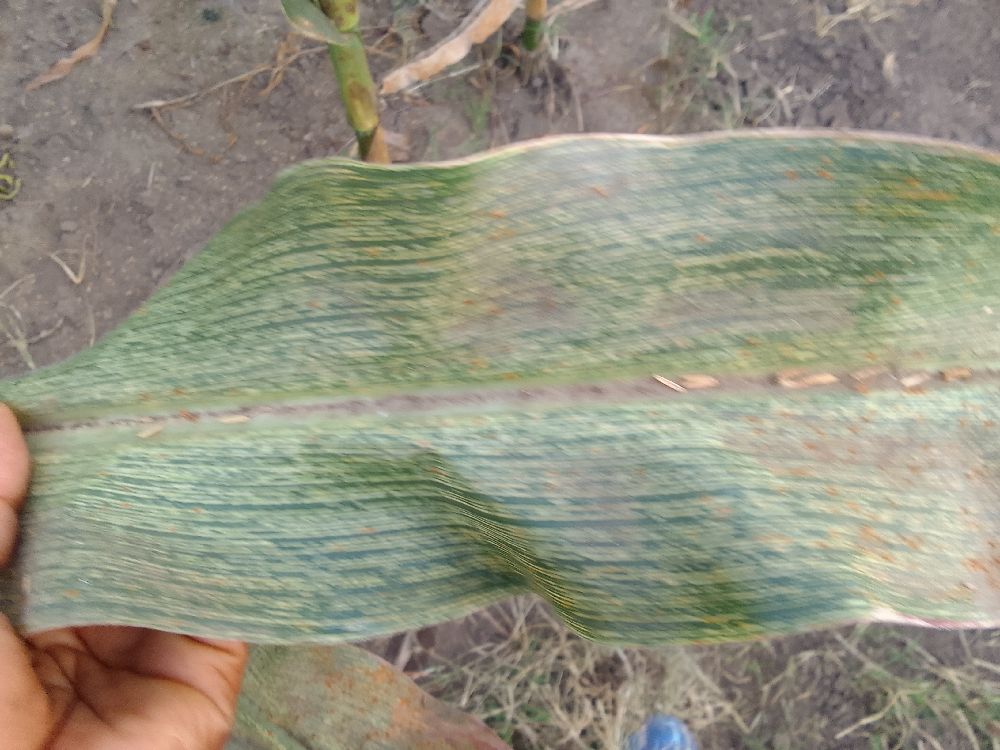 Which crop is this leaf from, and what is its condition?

maize, maize streak virus
